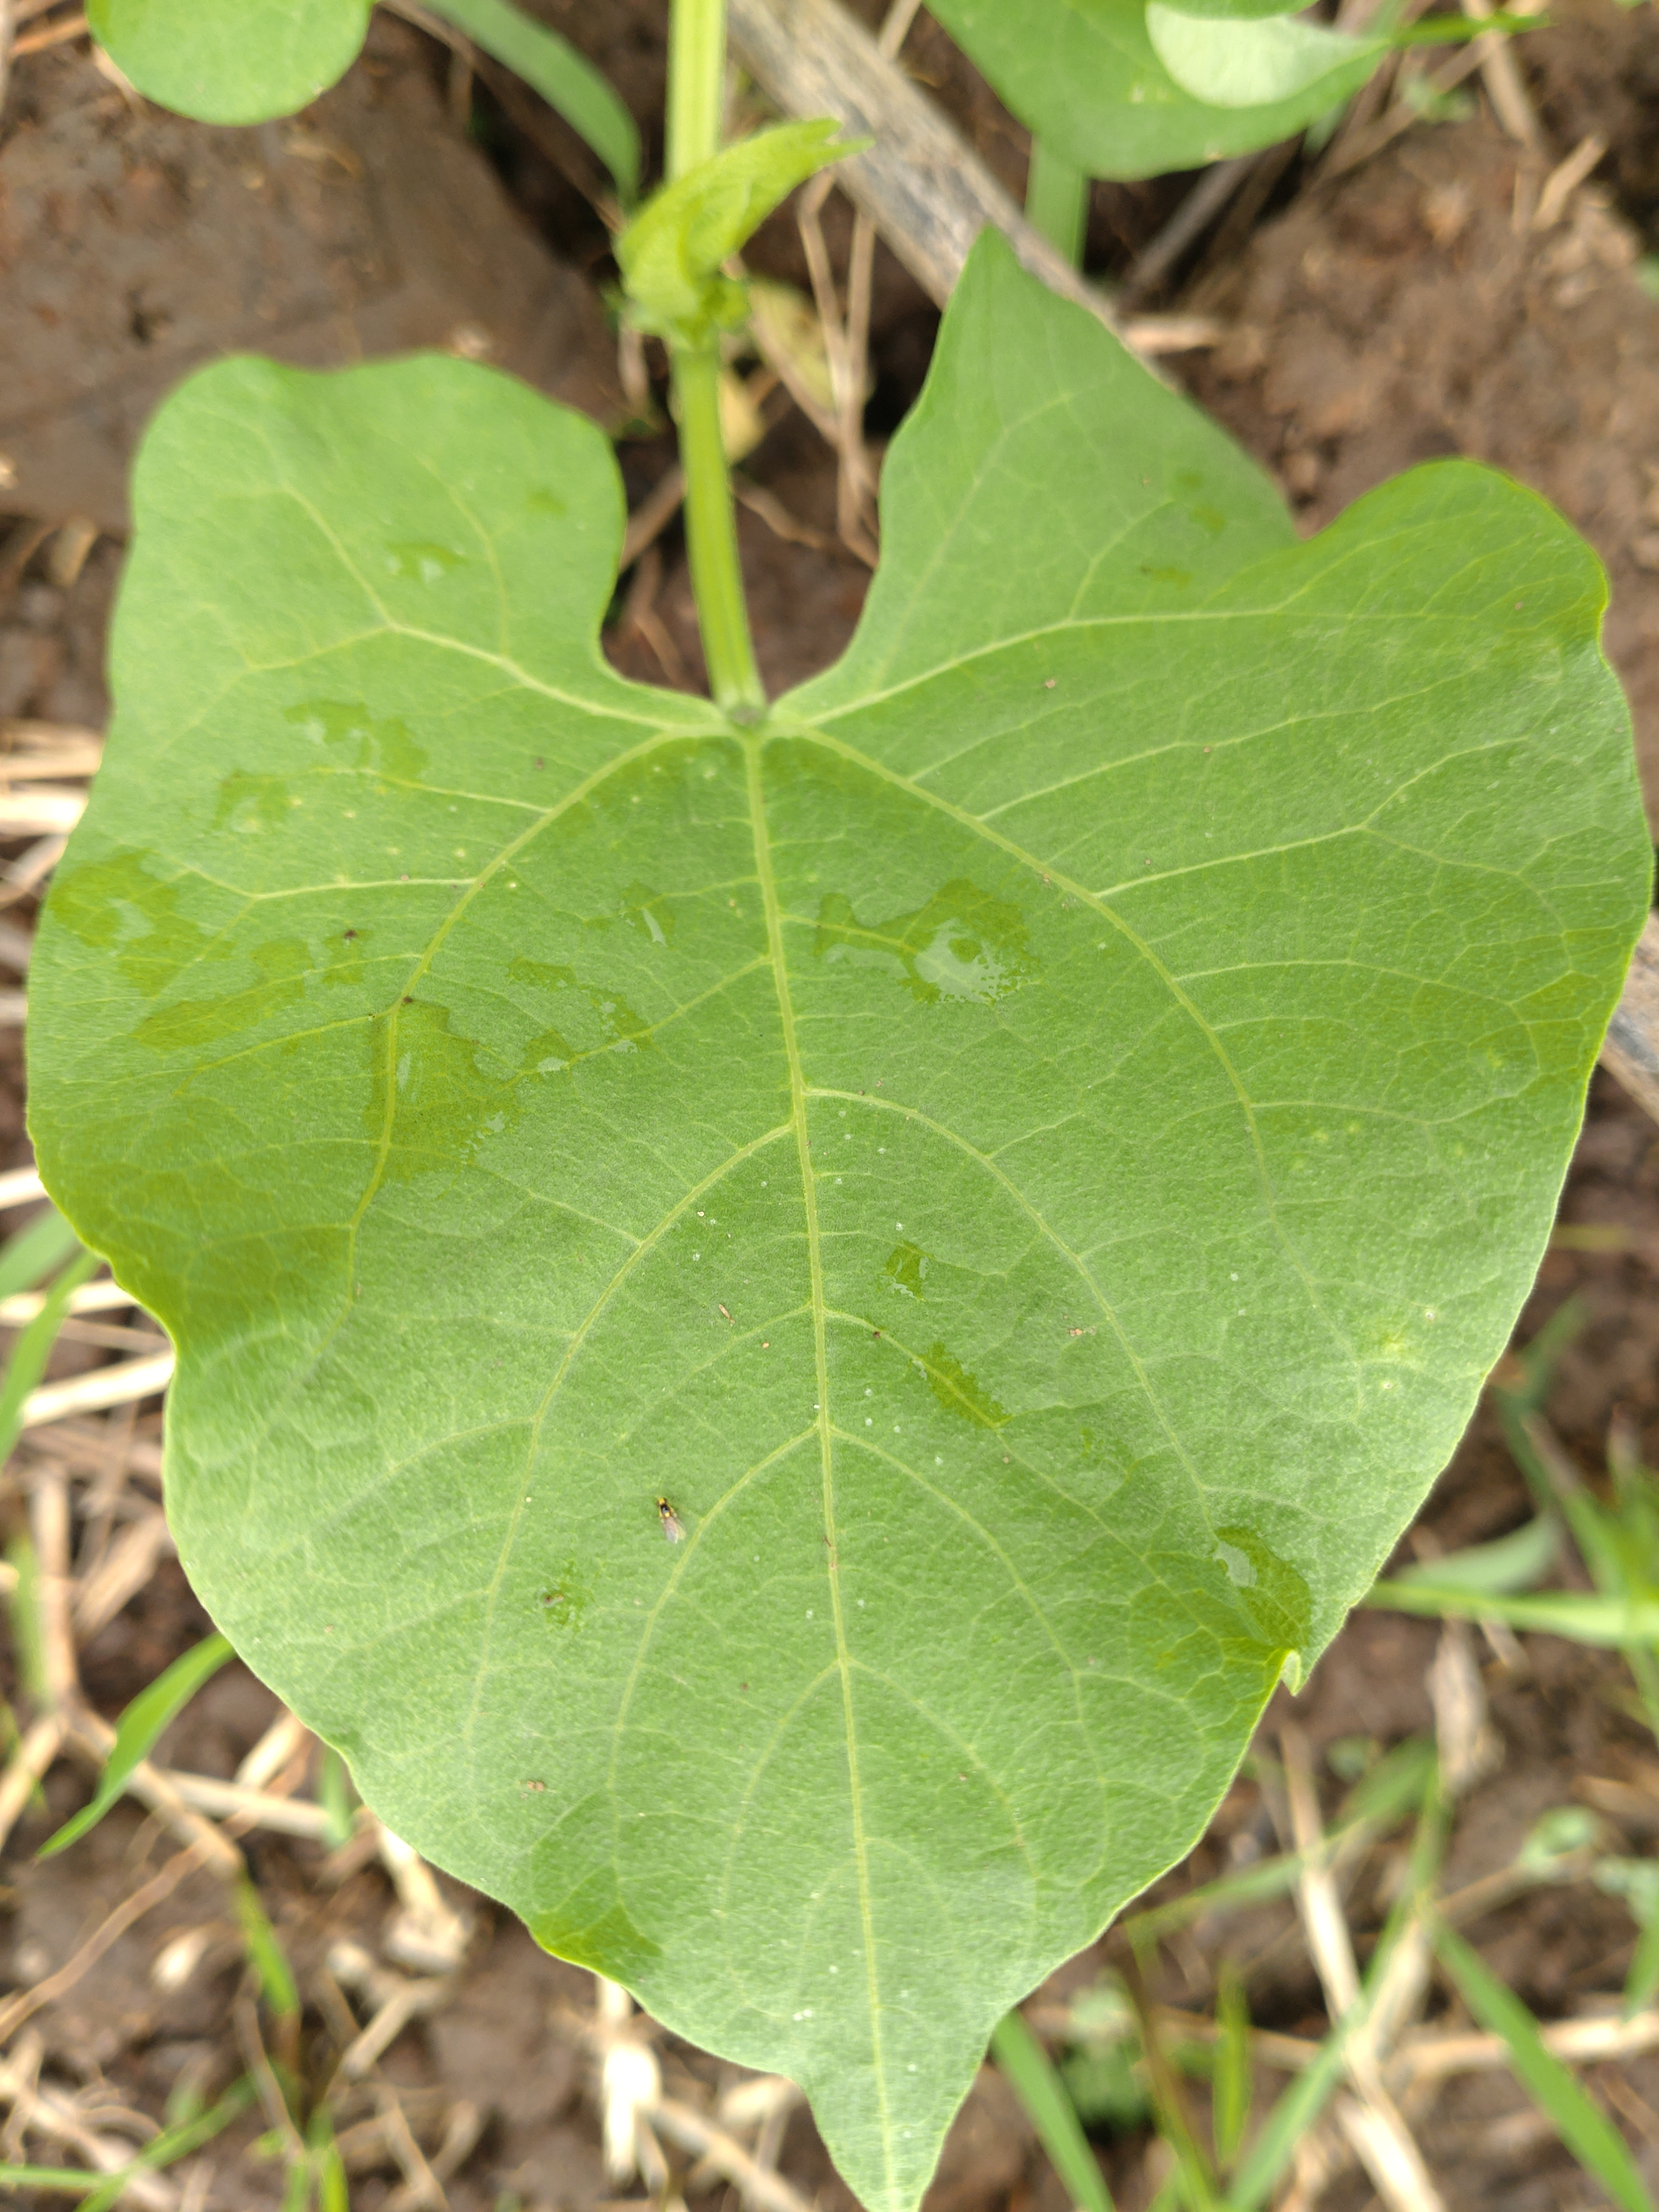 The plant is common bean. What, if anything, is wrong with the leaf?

healthy
